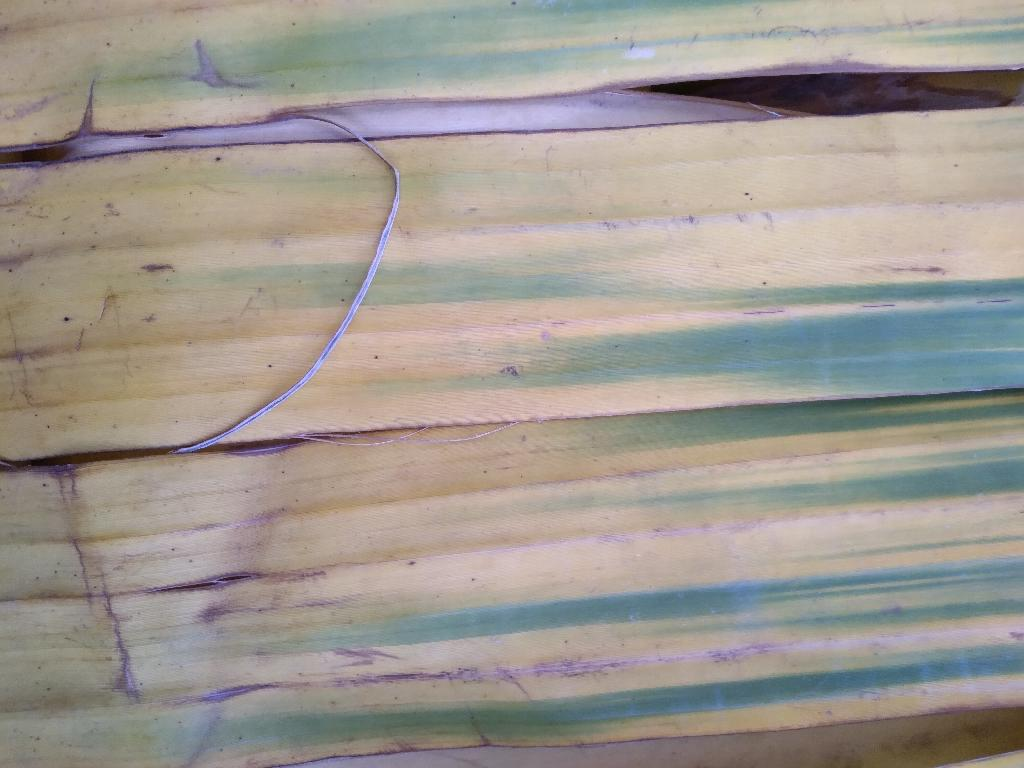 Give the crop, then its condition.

banana, fusarium wilt race 1
